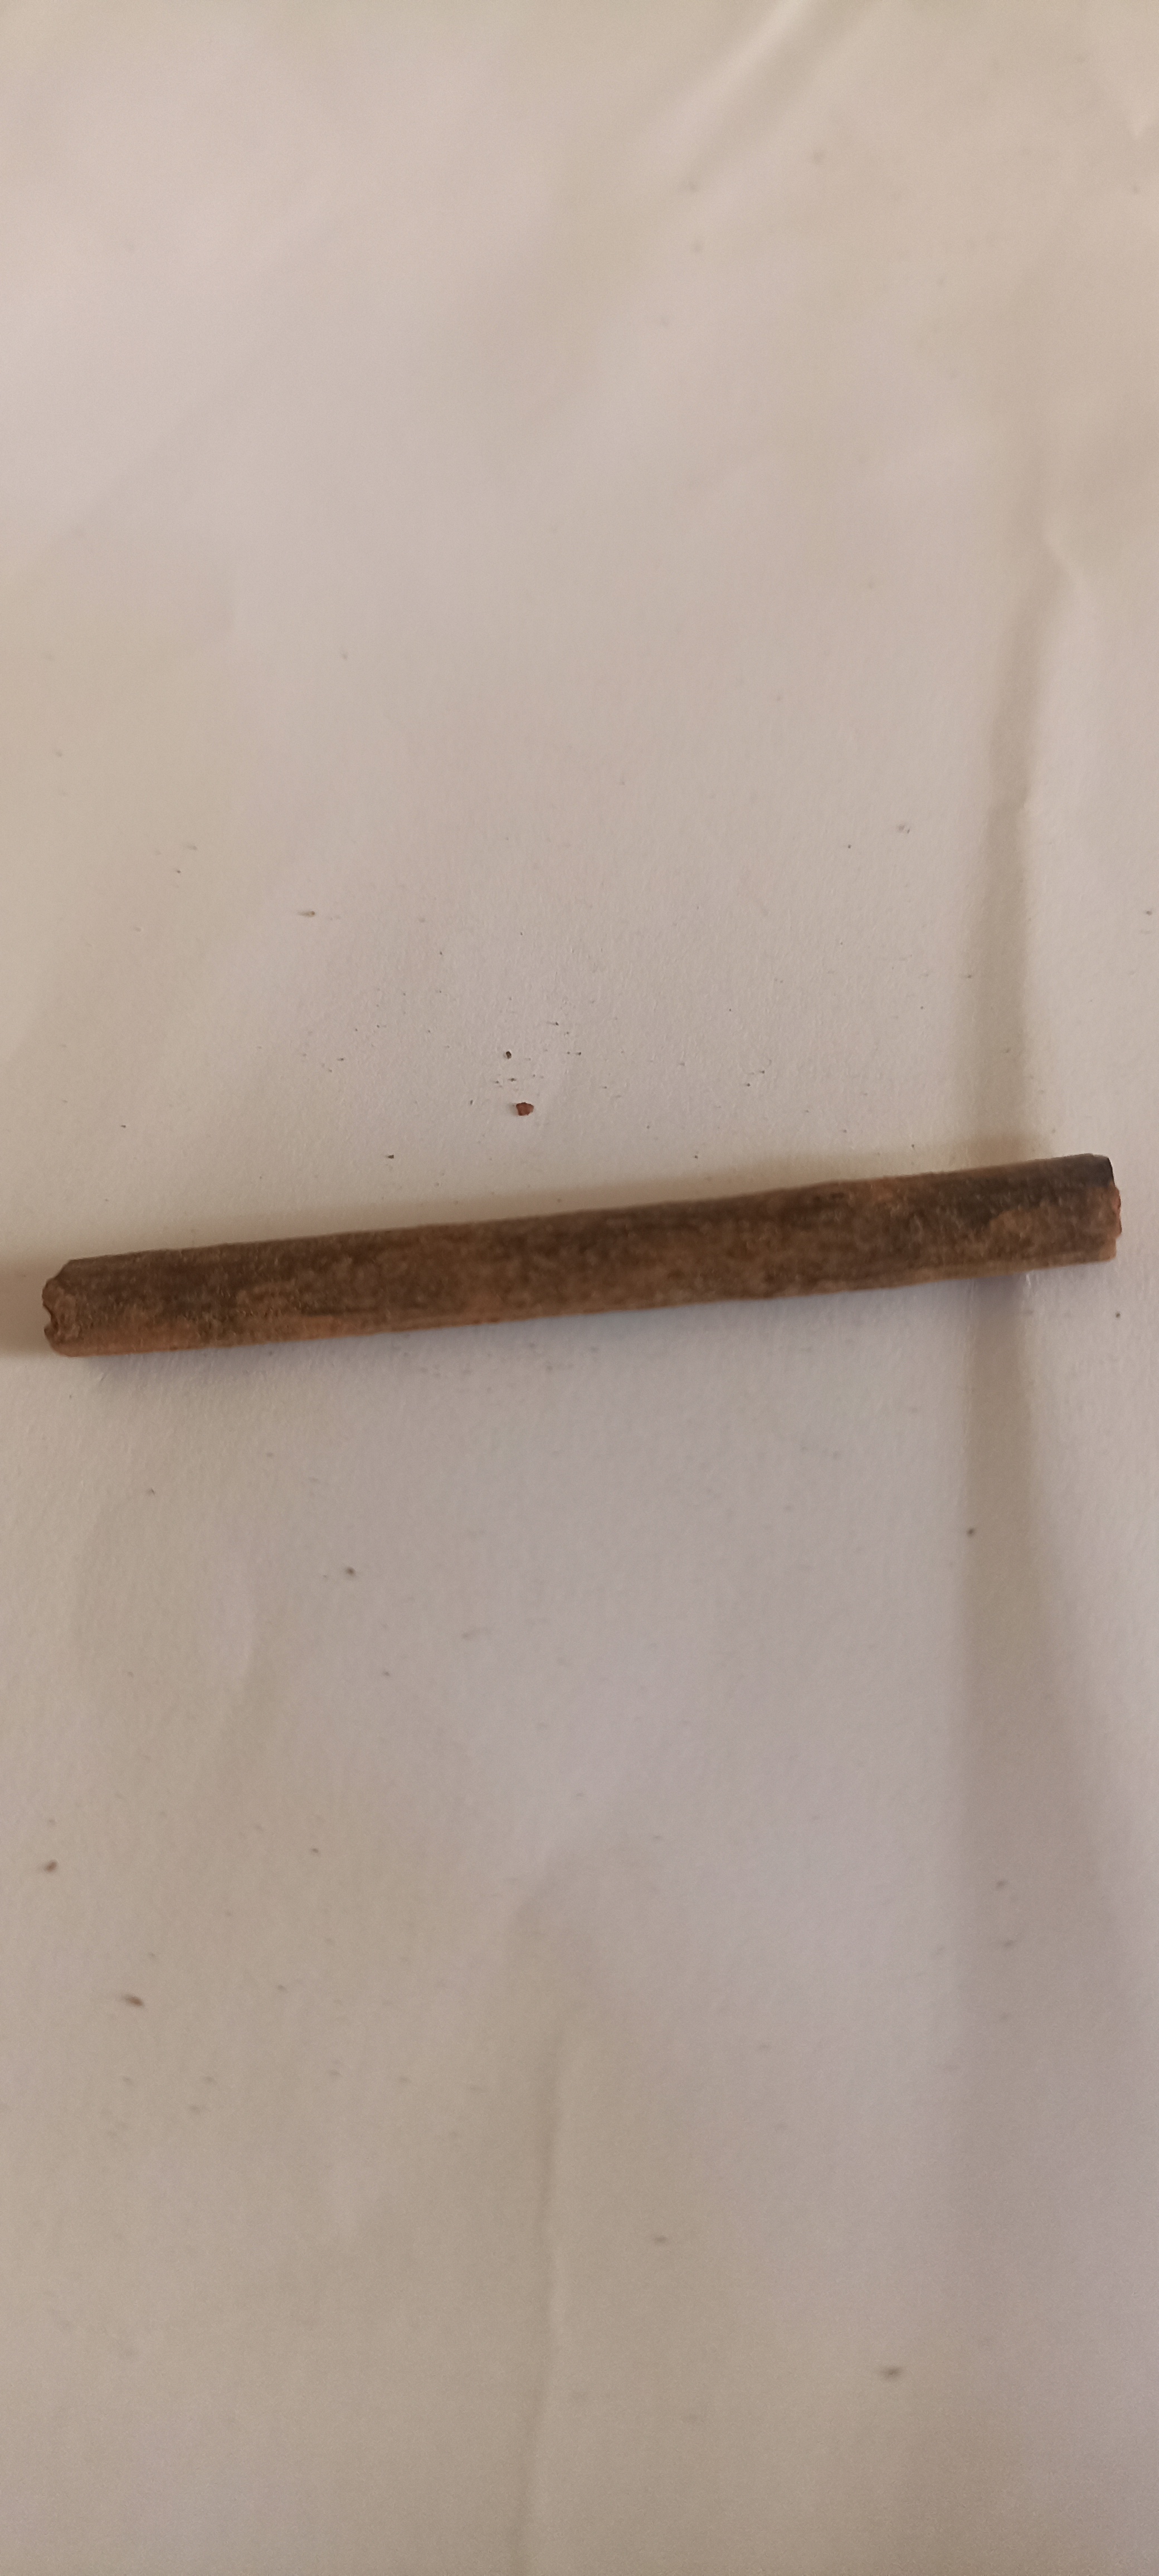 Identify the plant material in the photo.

manjistha
